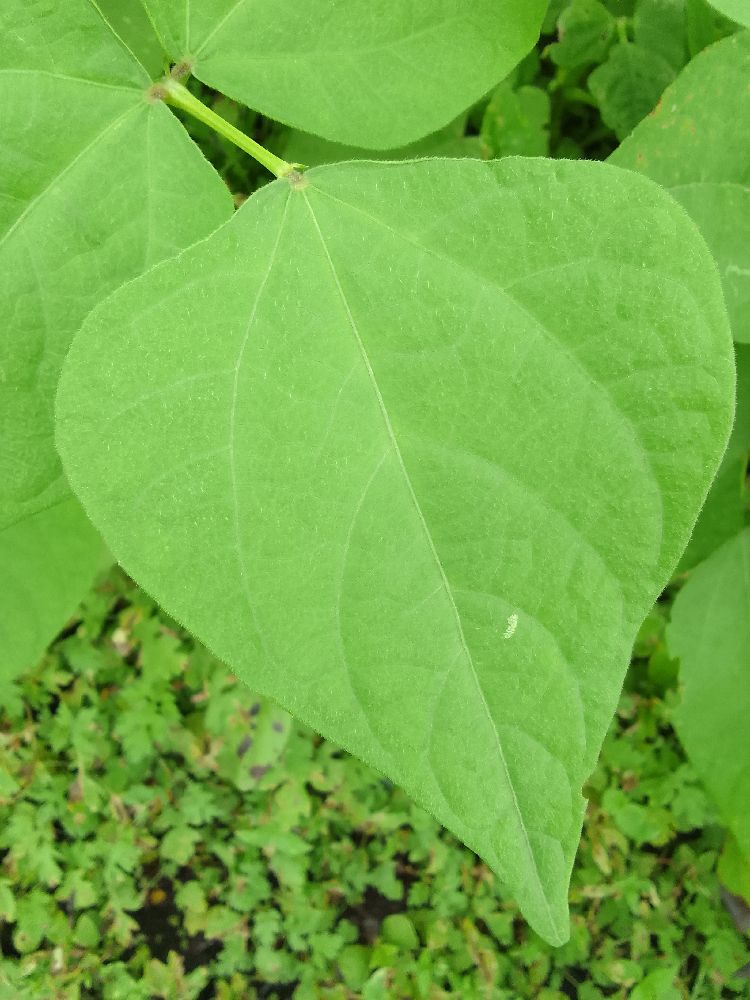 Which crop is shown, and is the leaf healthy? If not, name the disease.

common bean, healthy
